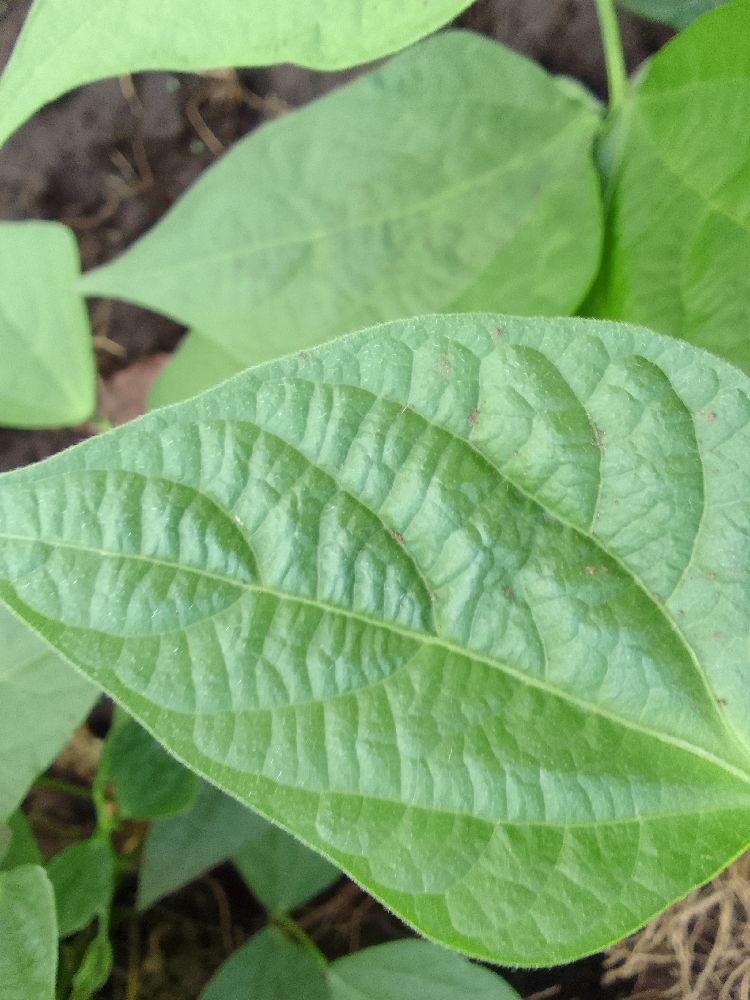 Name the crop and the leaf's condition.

common bean, healthy
